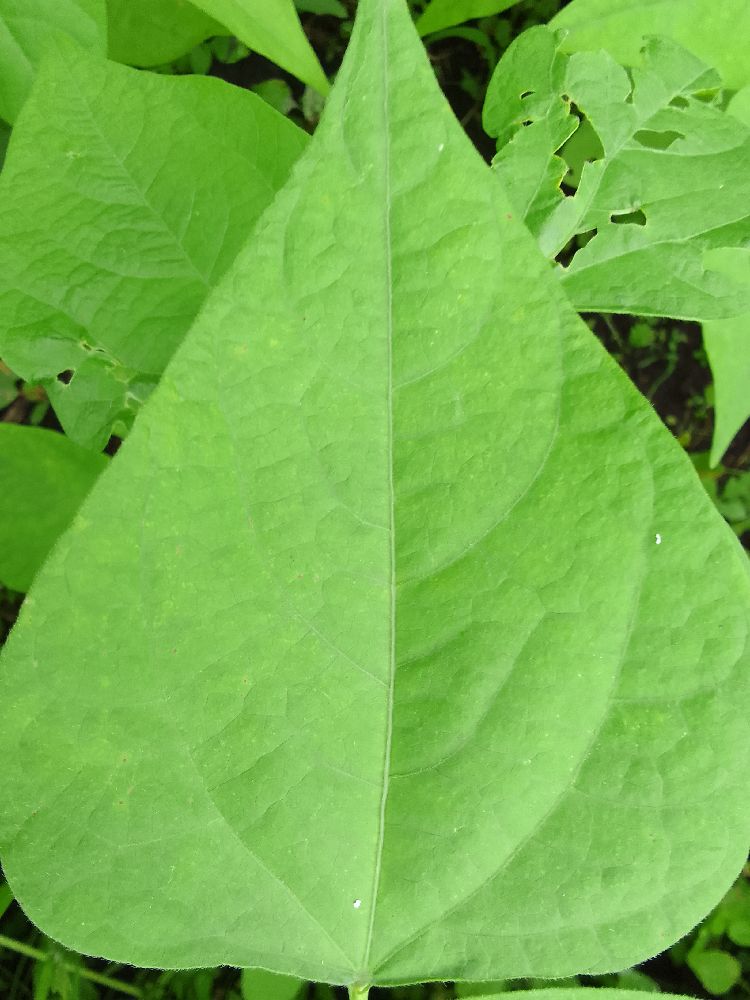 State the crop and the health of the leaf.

common bean, healthy
